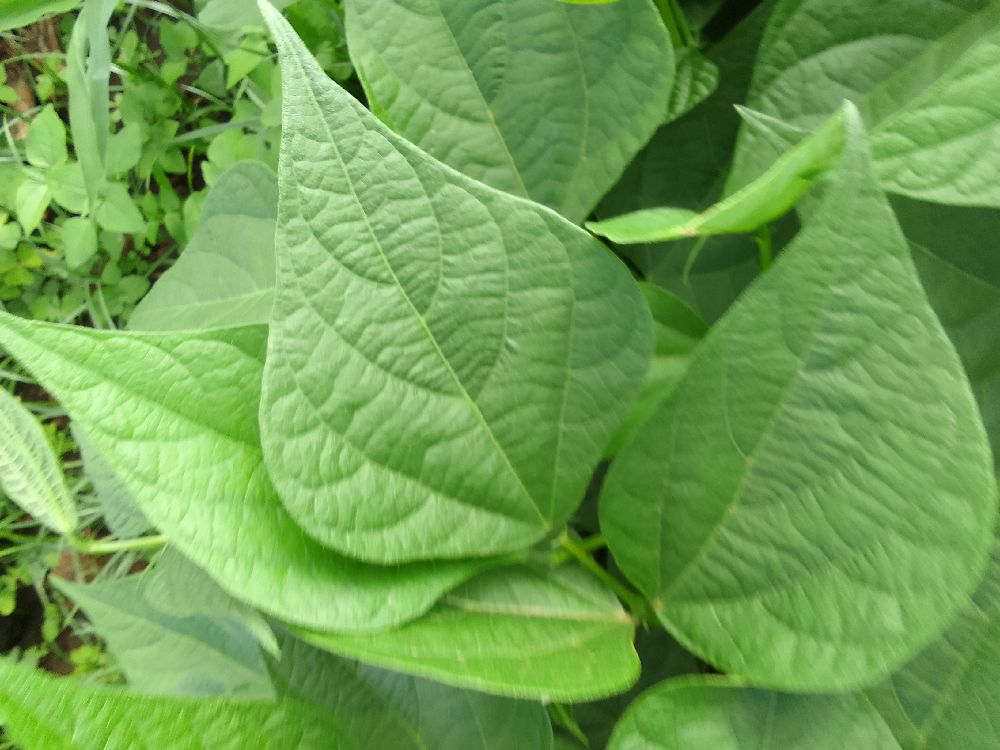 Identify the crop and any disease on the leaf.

common bean, healthy
